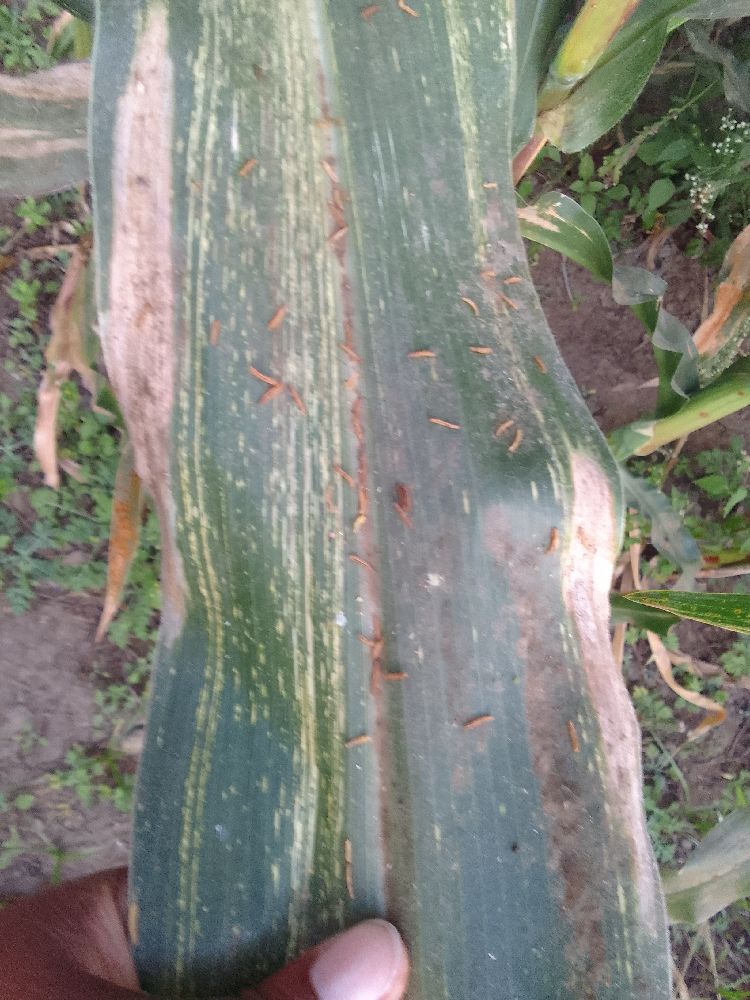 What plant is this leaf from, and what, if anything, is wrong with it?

maize, healthy
